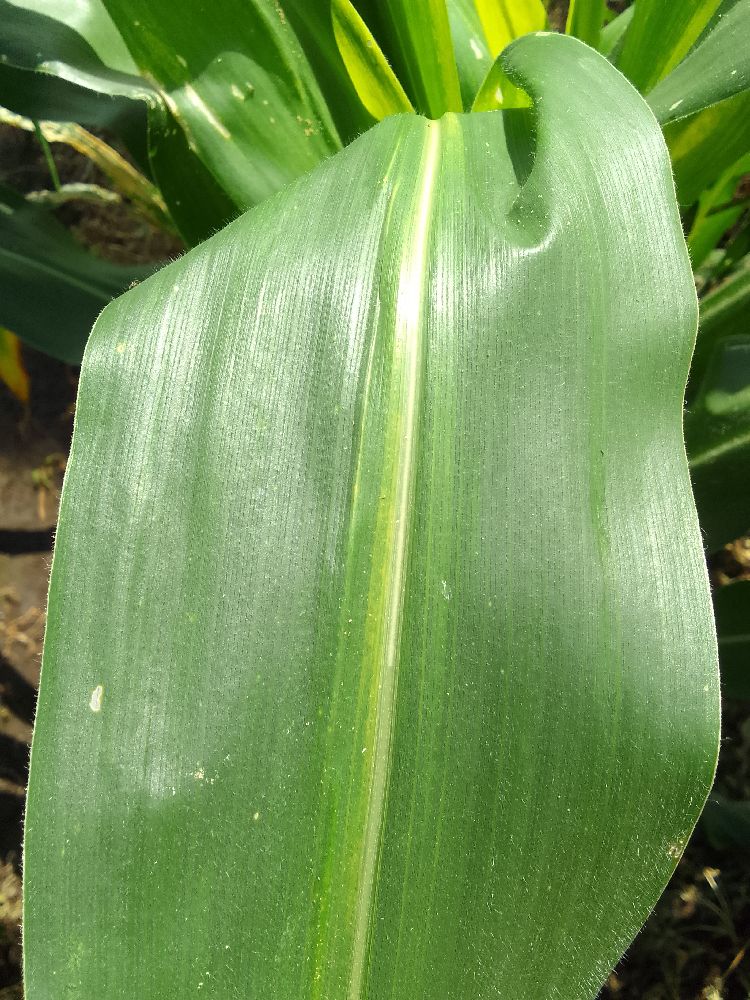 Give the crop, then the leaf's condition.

maize, healthy
